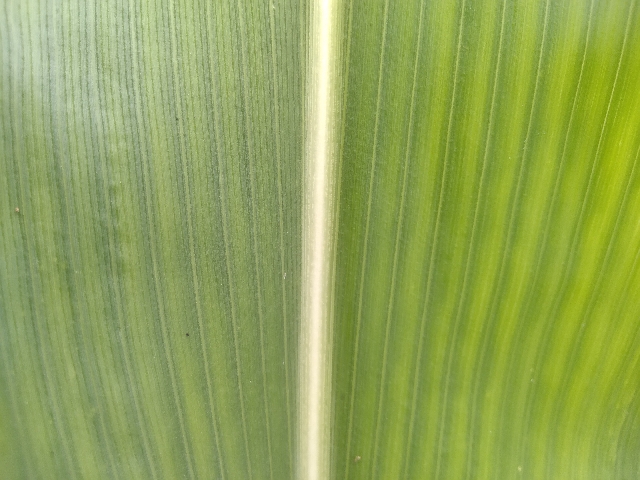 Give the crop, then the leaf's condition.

maize, healthy
